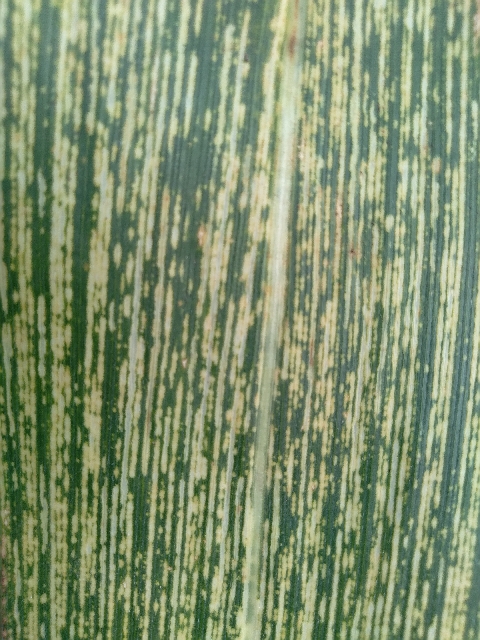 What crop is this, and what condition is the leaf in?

maize, maize streak virus
